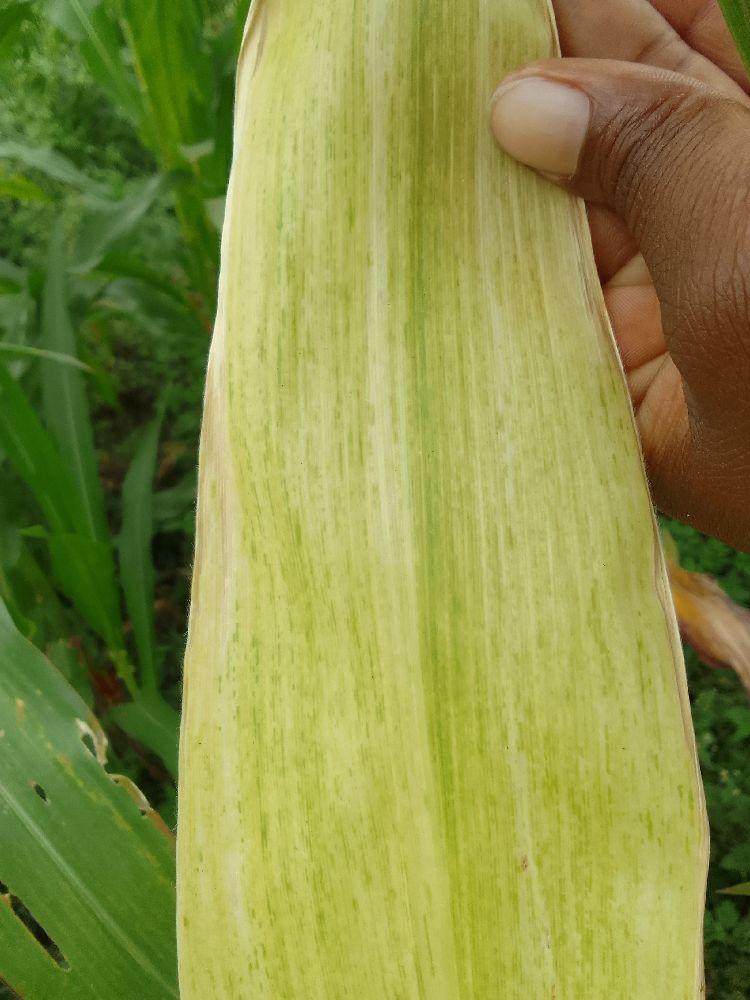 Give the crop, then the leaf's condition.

maize, maize lethal necrosis
